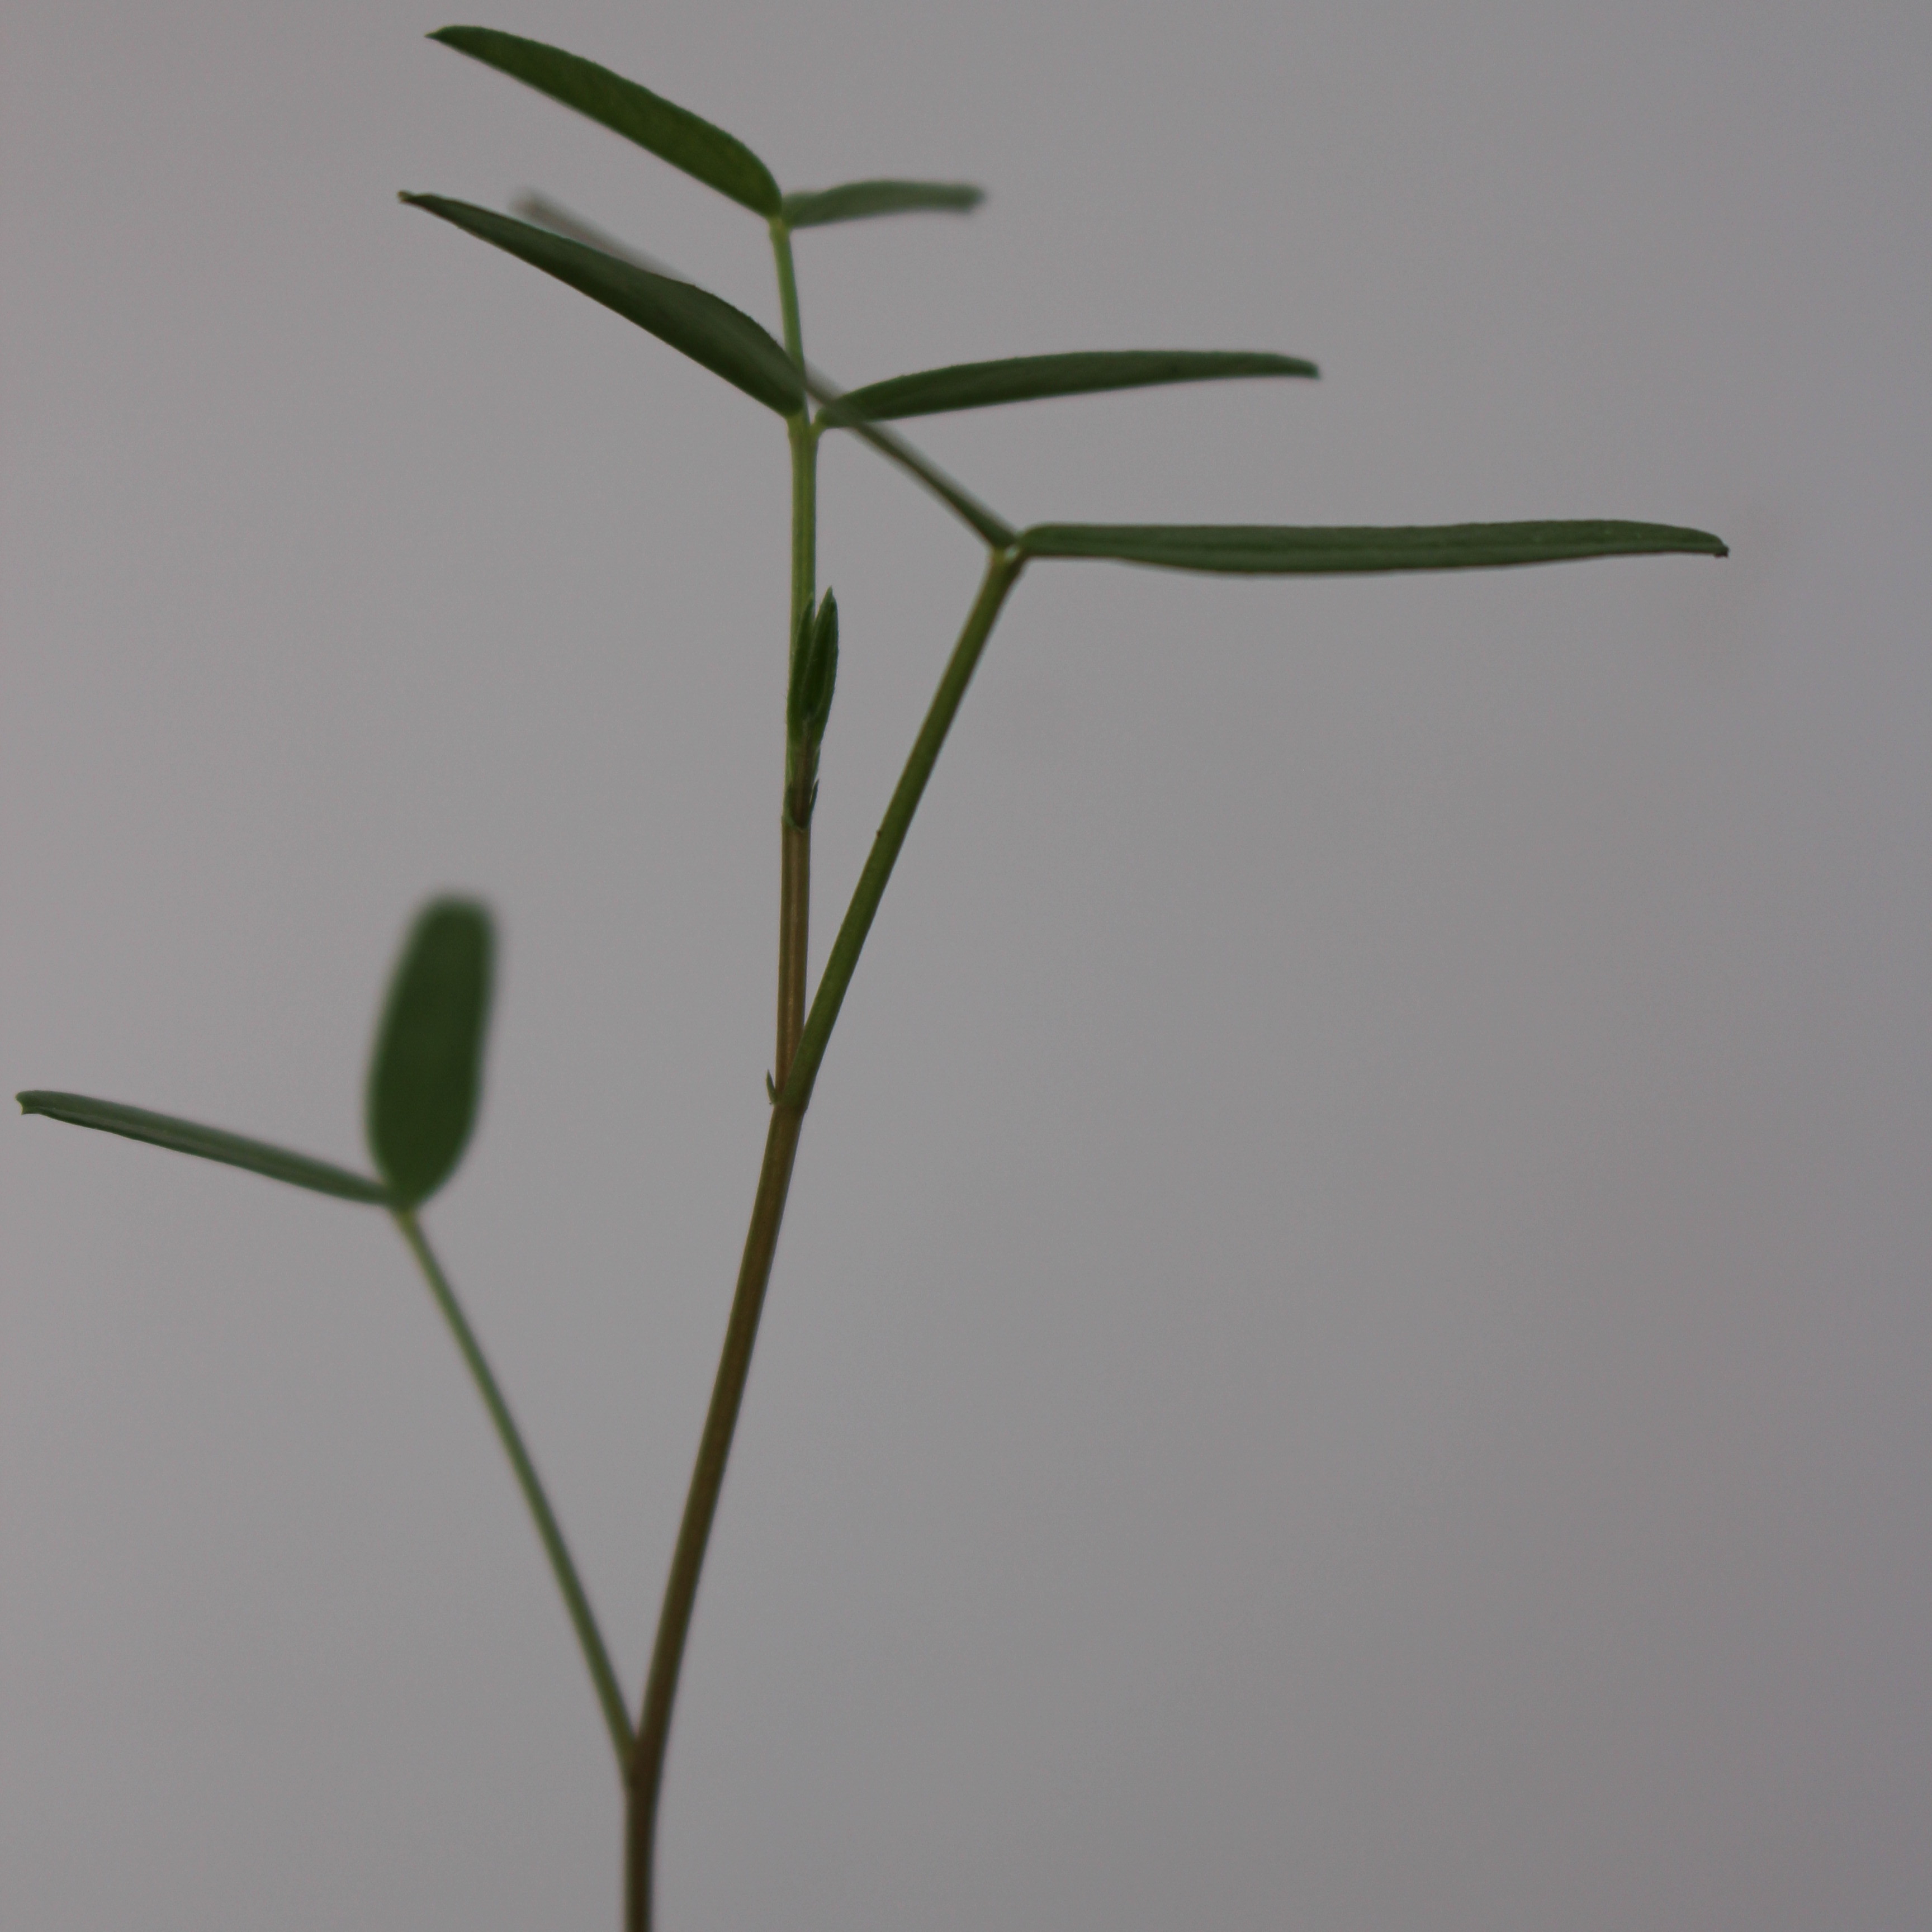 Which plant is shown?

Vicia sativa
